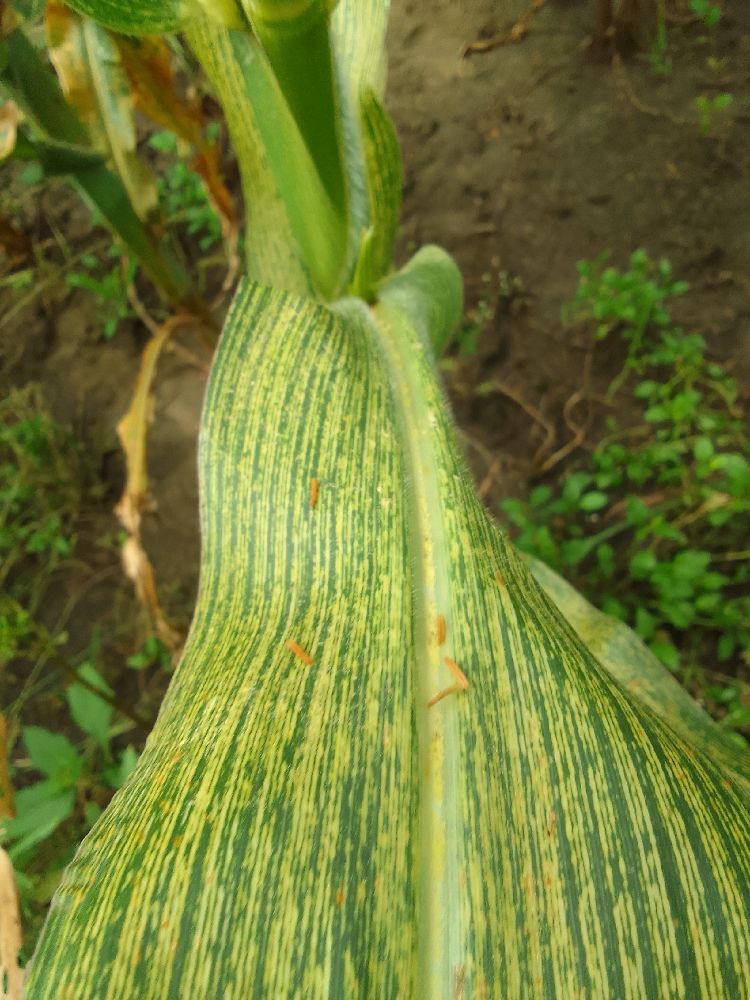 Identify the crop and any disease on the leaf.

maize, maize streak virus
